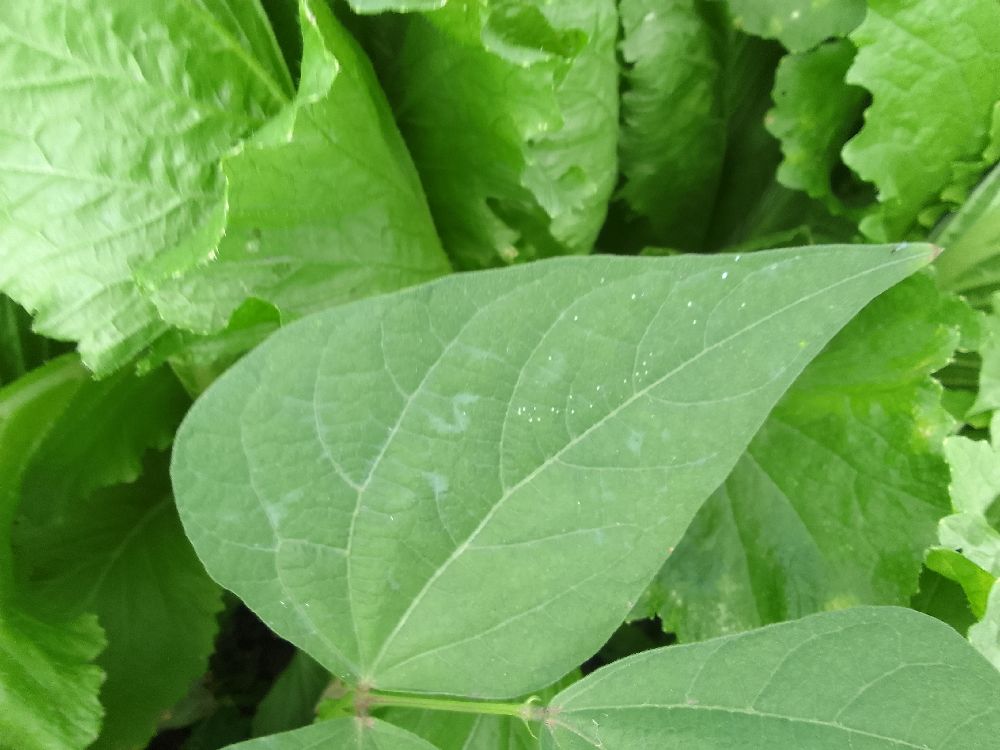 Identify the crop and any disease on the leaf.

common bean, healthy
